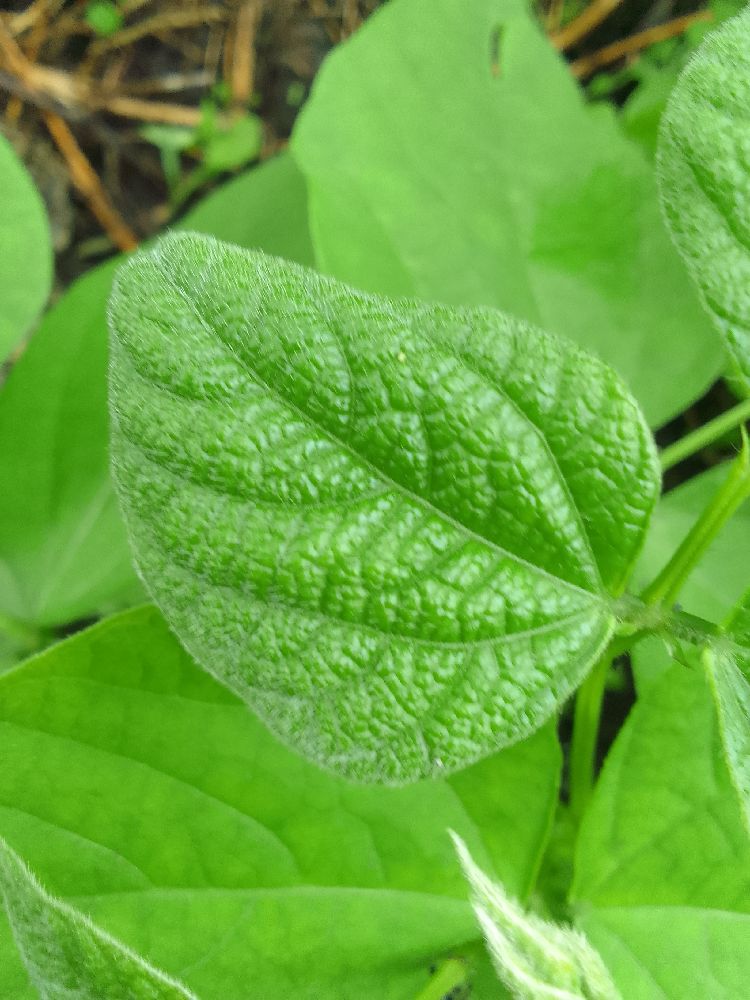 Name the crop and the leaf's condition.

common bean, healthy
